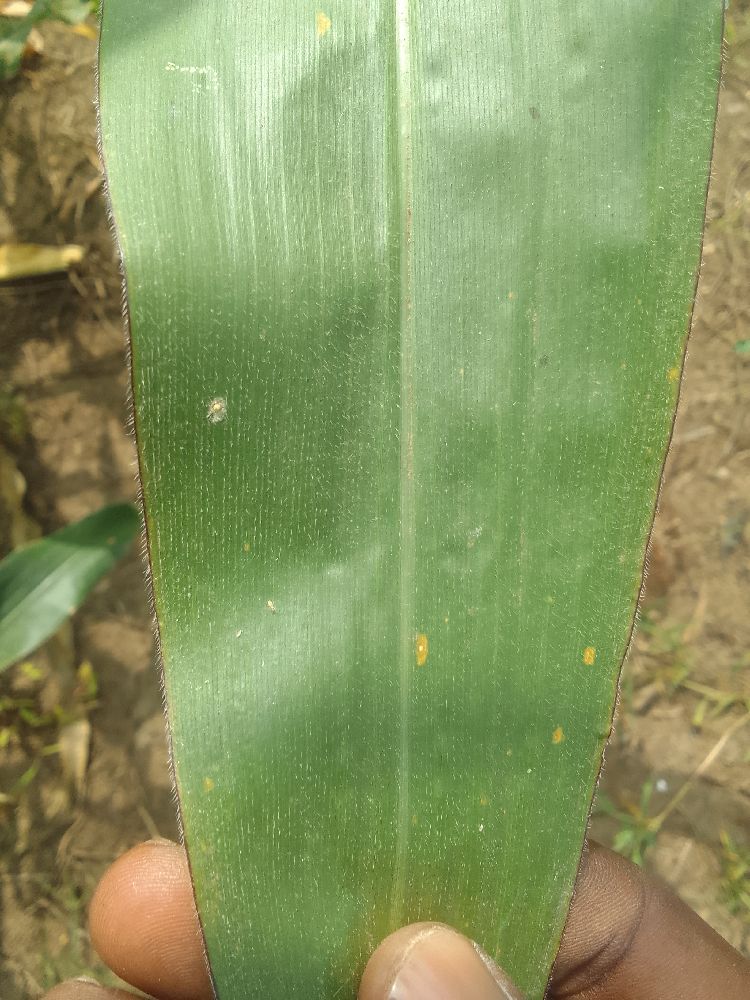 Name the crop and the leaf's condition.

maize, healthy
